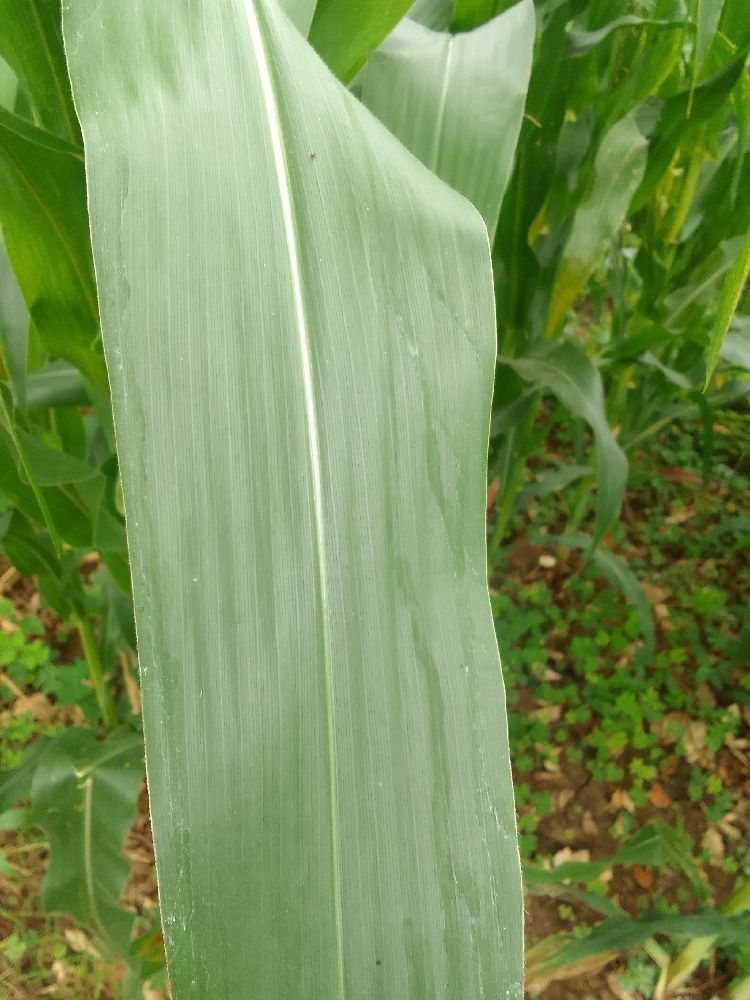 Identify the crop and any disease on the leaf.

maize, healthy
